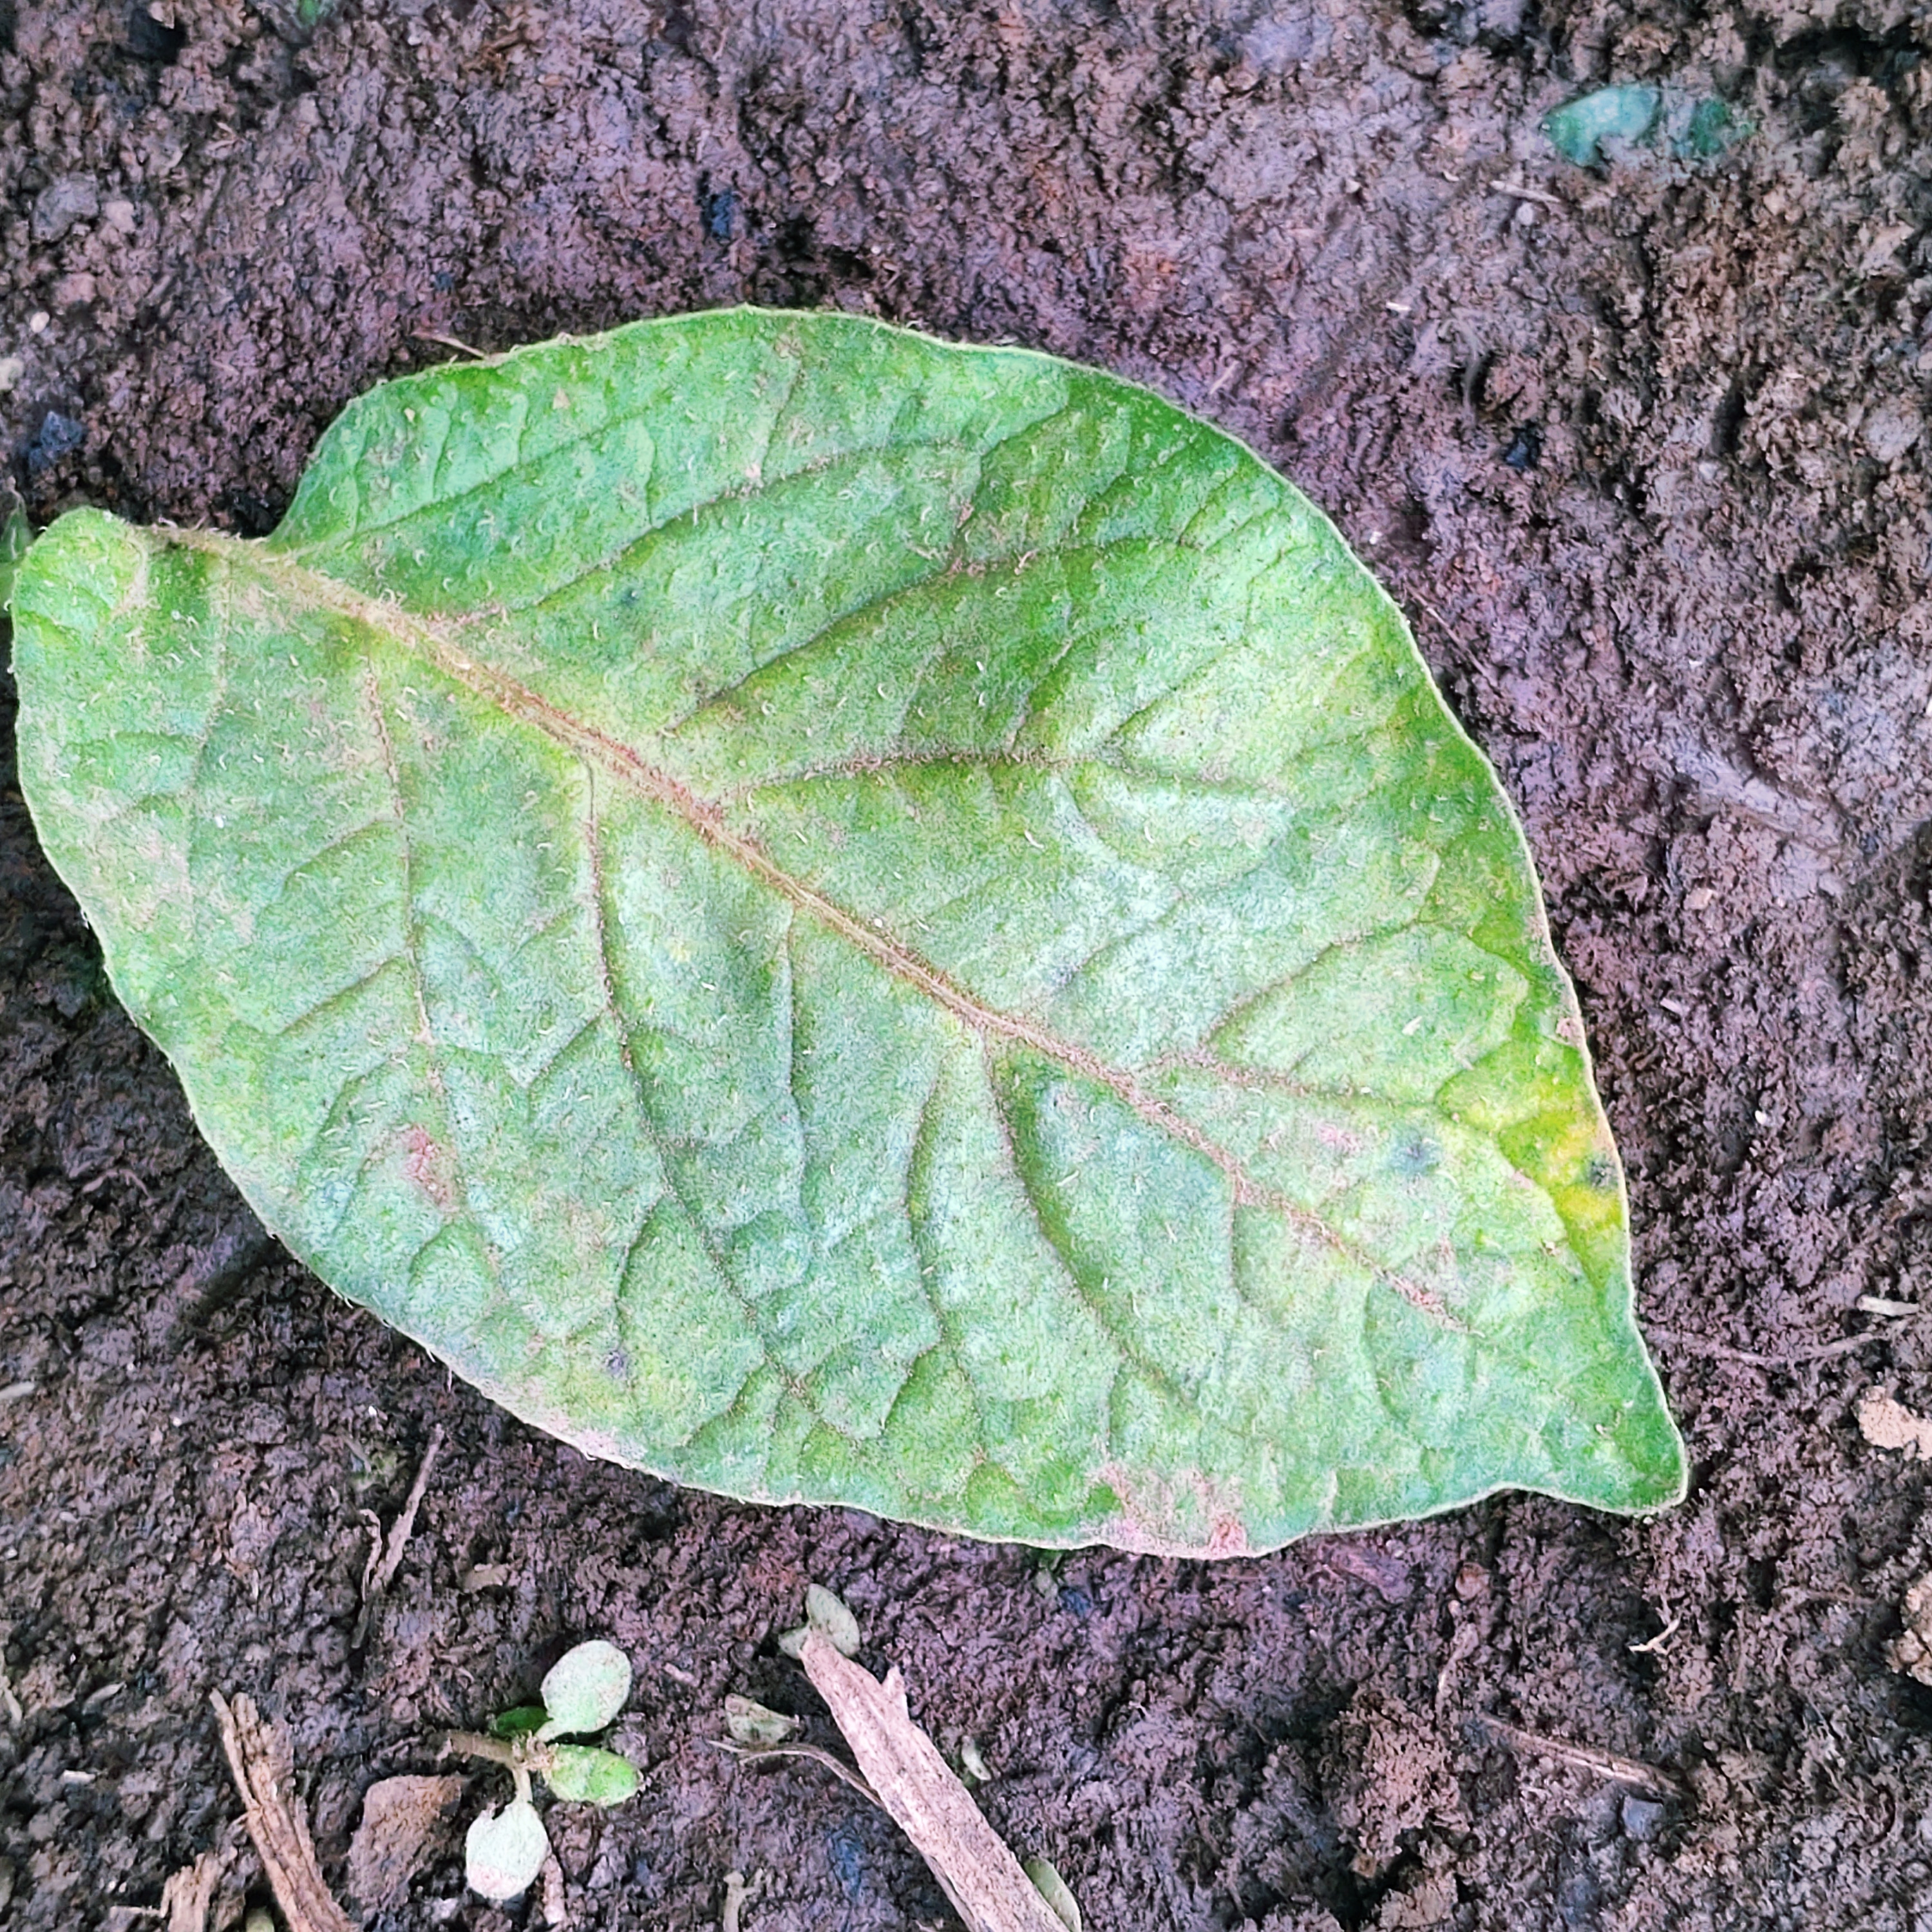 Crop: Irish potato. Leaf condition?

late blight
